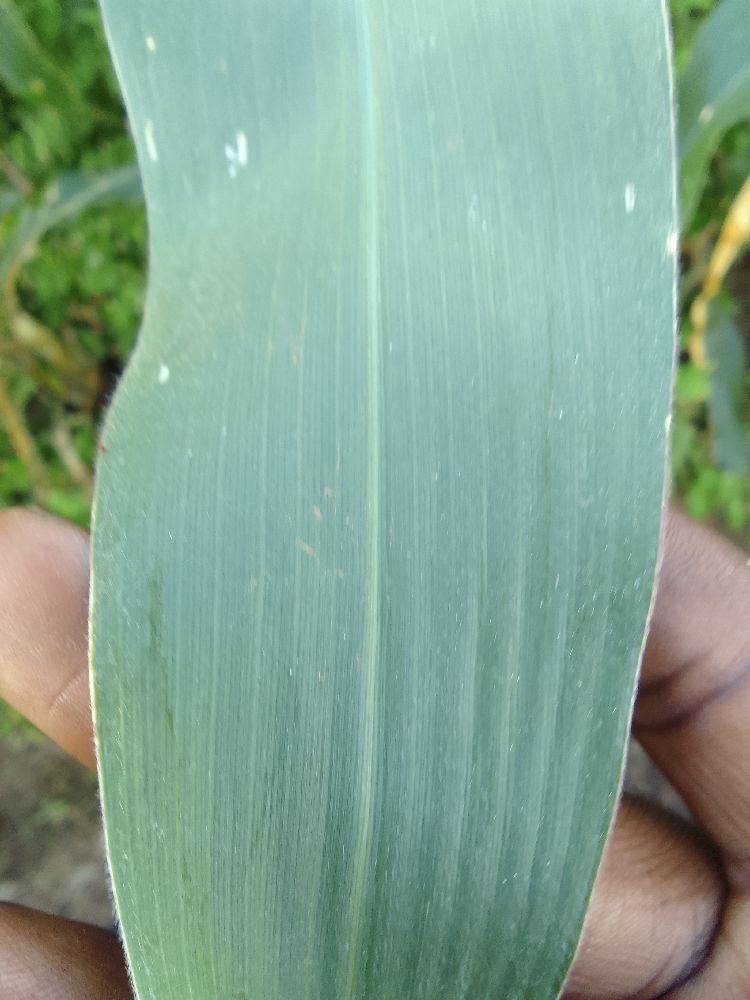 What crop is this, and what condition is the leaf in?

maize, healthy
